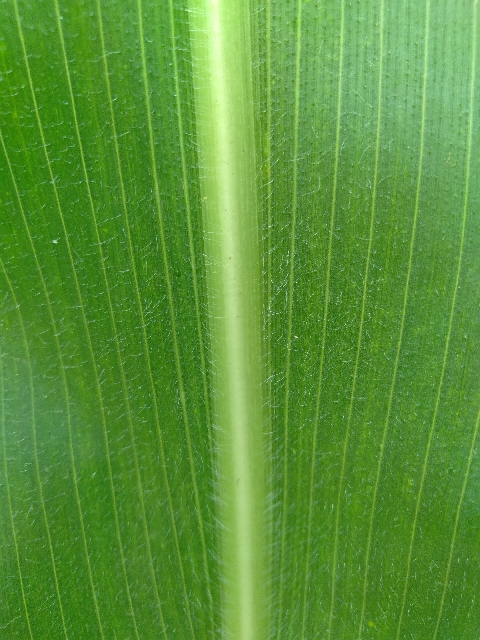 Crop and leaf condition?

maize, healthy
